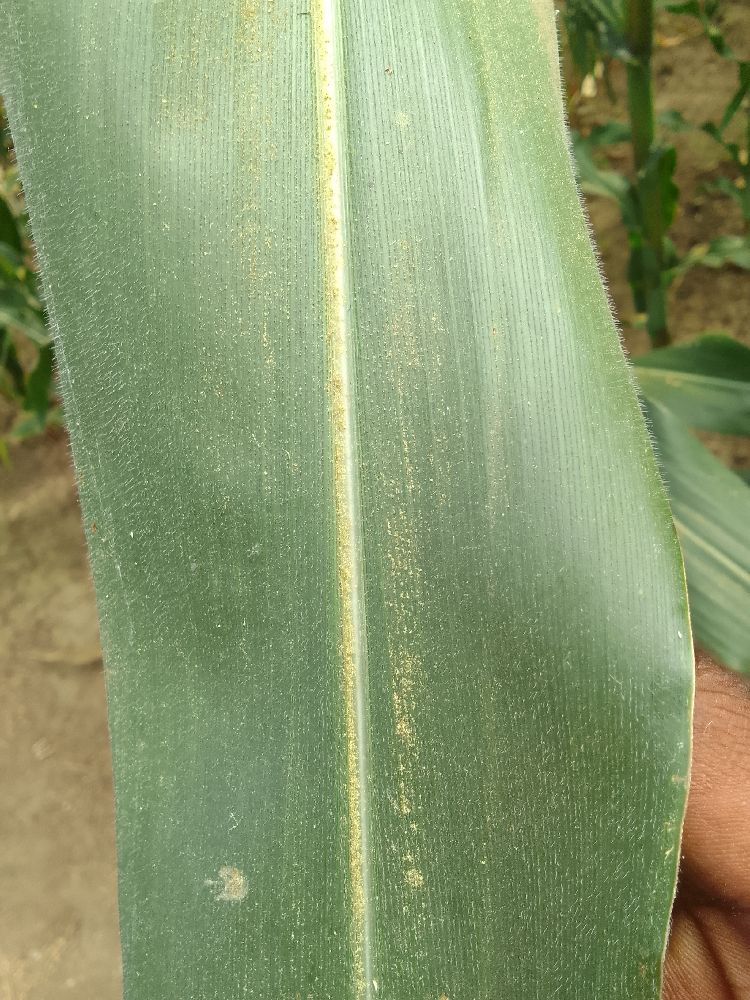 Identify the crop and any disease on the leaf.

maize, healthy
